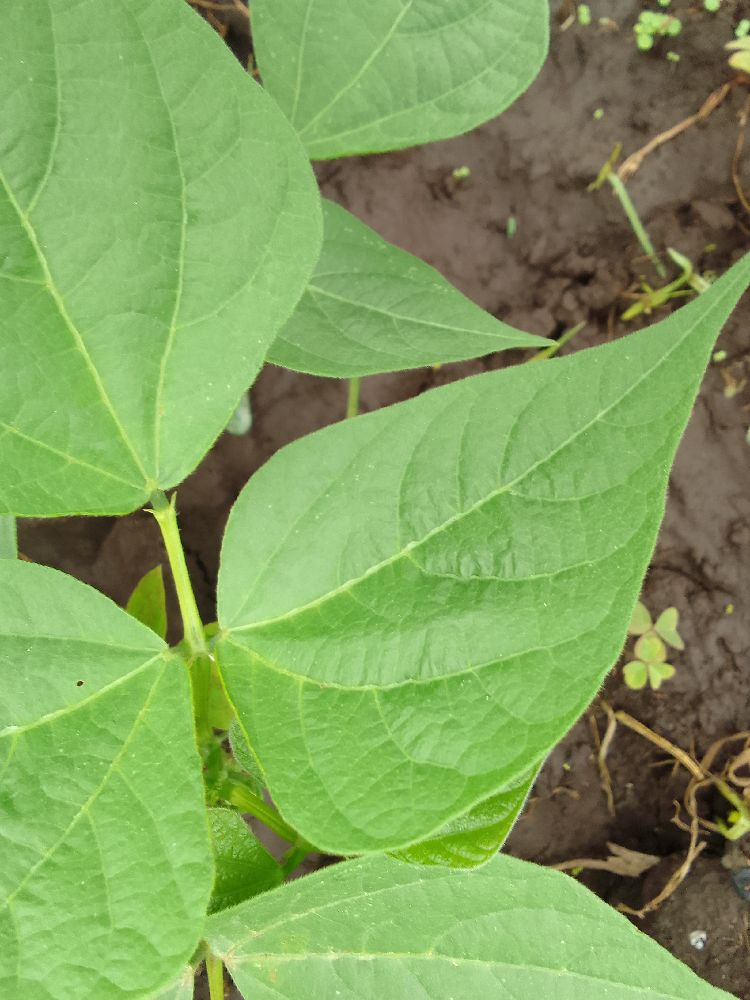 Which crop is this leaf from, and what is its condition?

common bean, healthy
